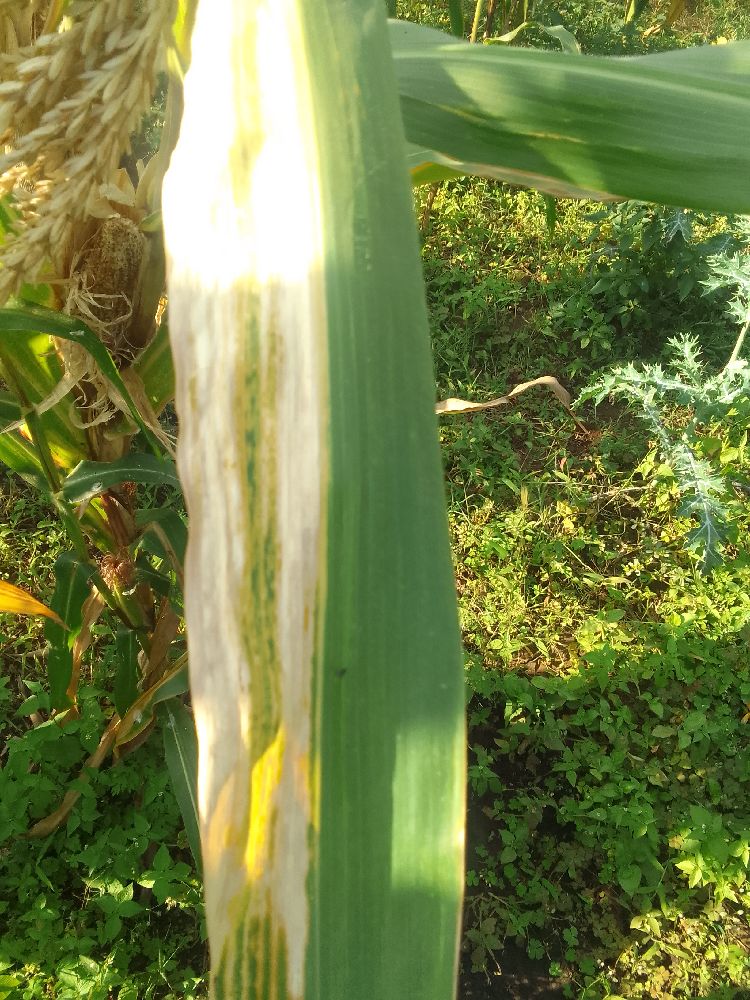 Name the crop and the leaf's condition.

maize, maize lethal necrosis
